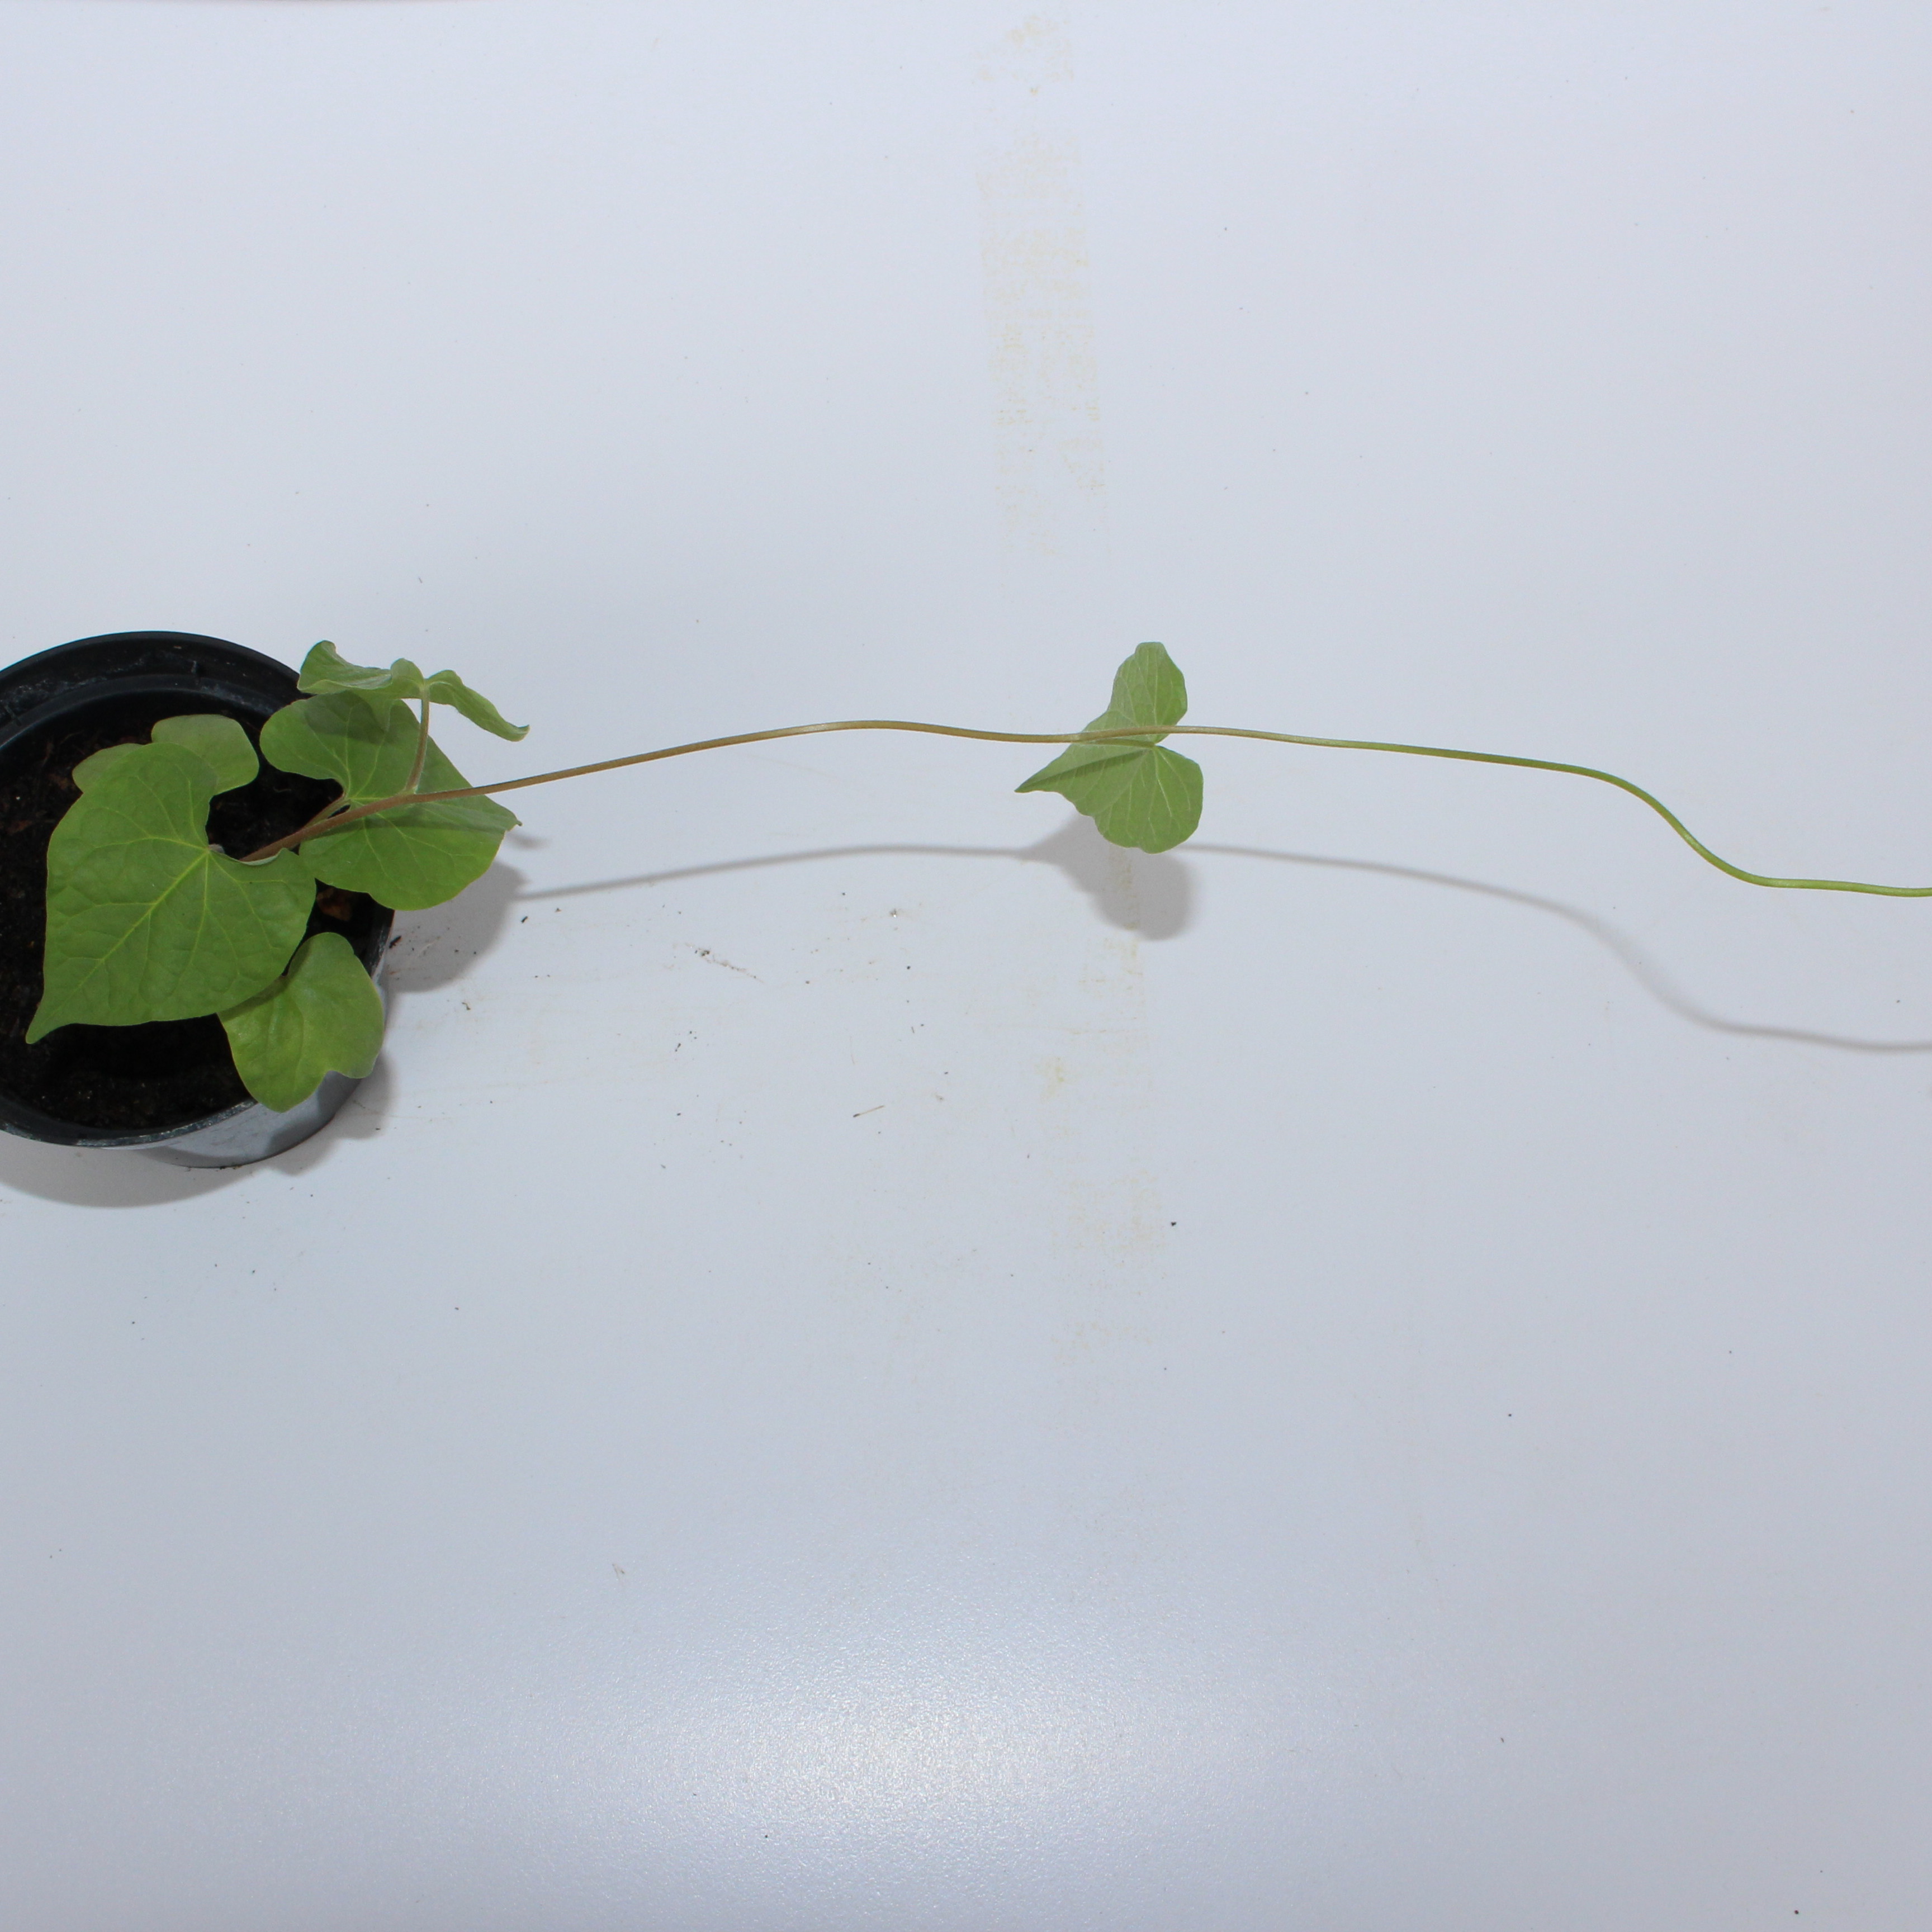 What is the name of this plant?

Convolvulus arvensis
